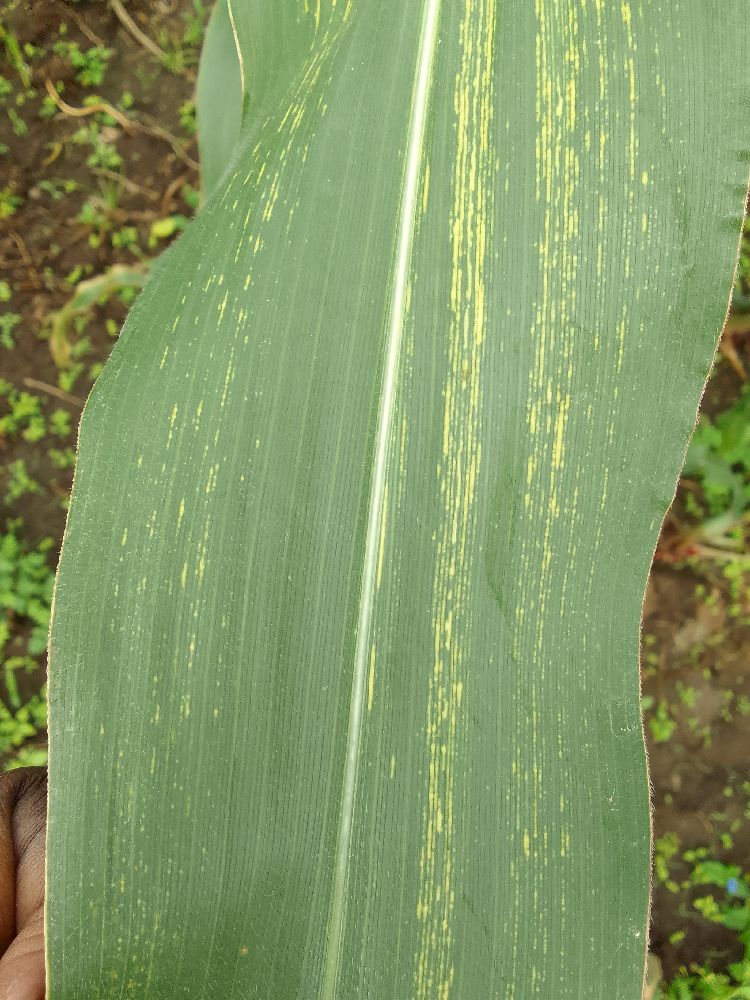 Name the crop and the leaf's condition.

maize, maize streak virus
